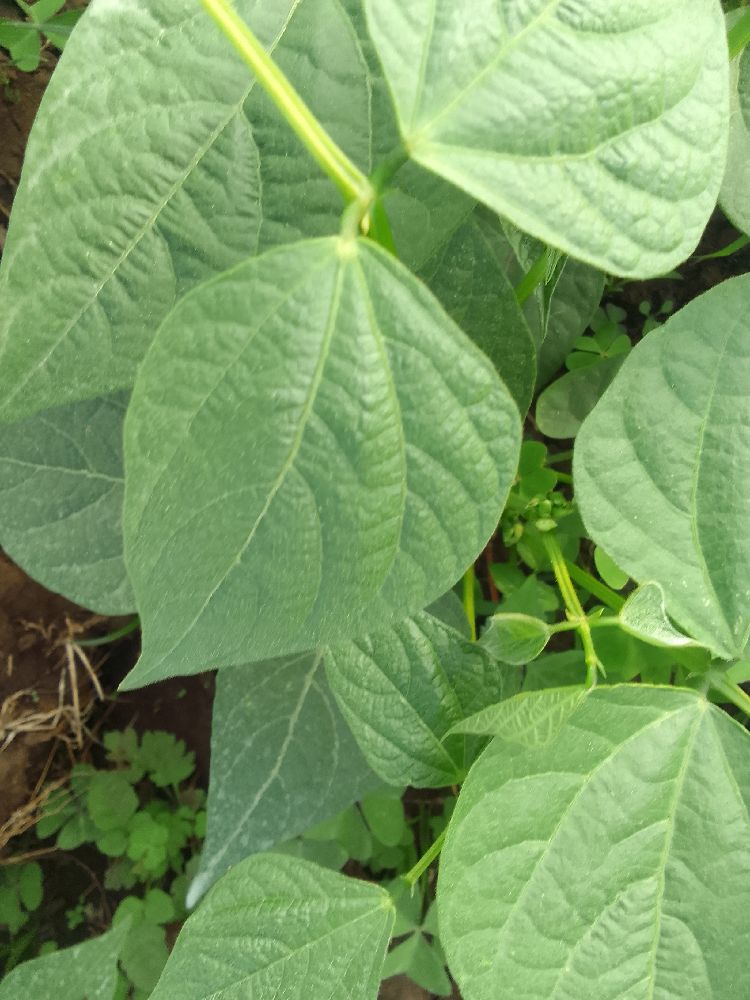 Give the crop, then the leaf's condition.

common bean, healthy
